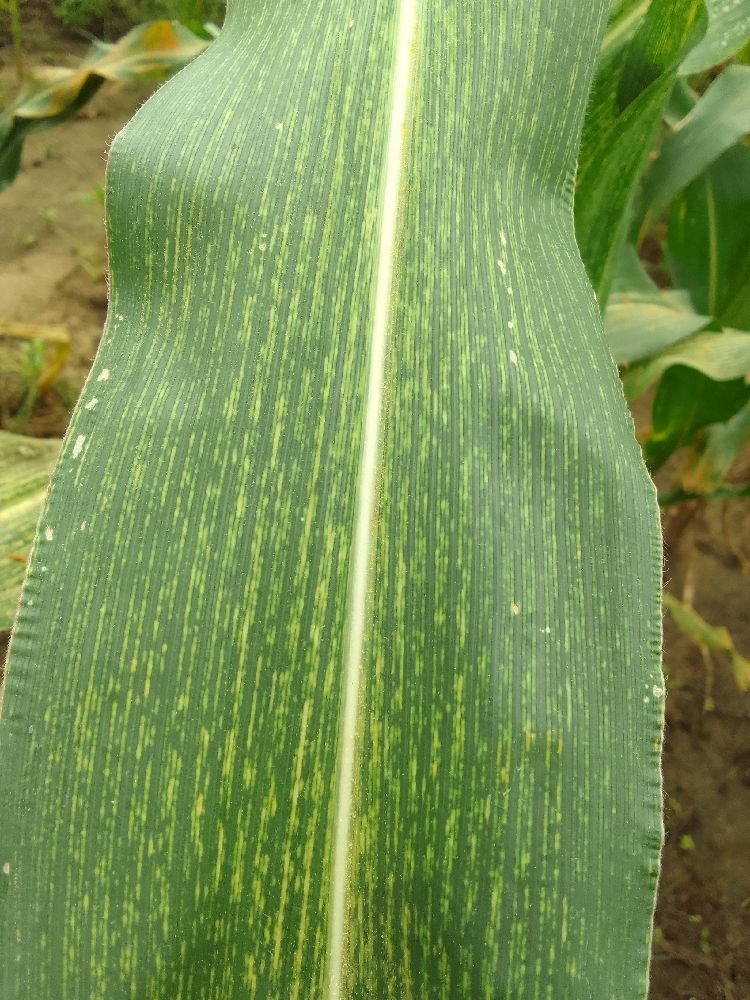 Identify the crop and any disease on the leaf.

maize, maize streak virus
